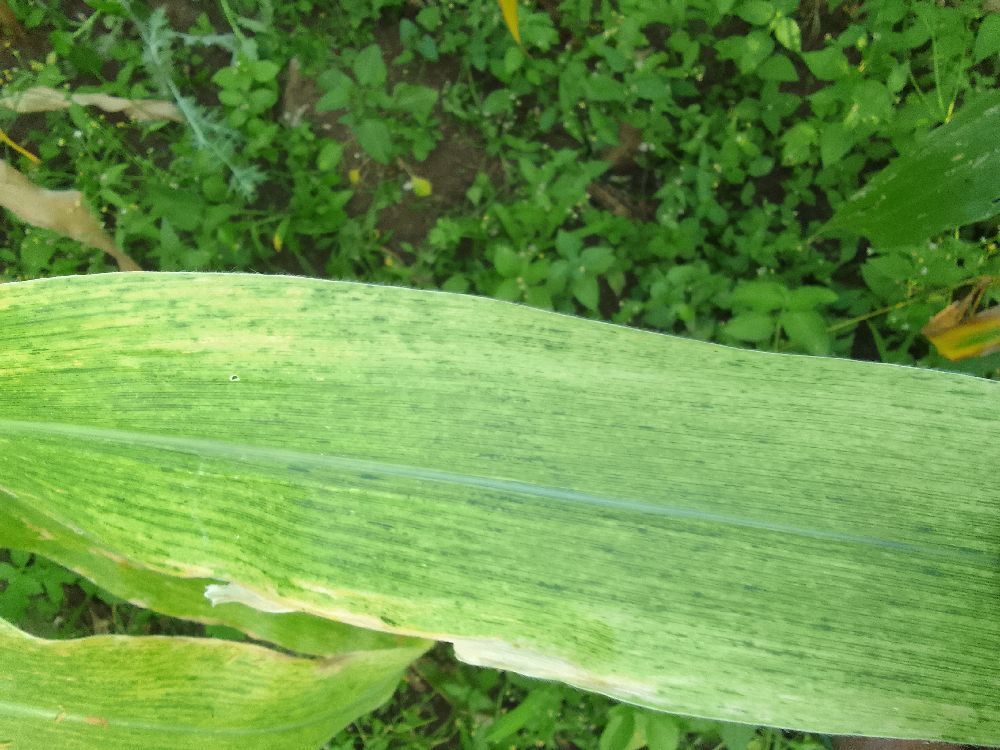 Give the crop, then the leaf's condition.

maize, maize lethal necrosis
